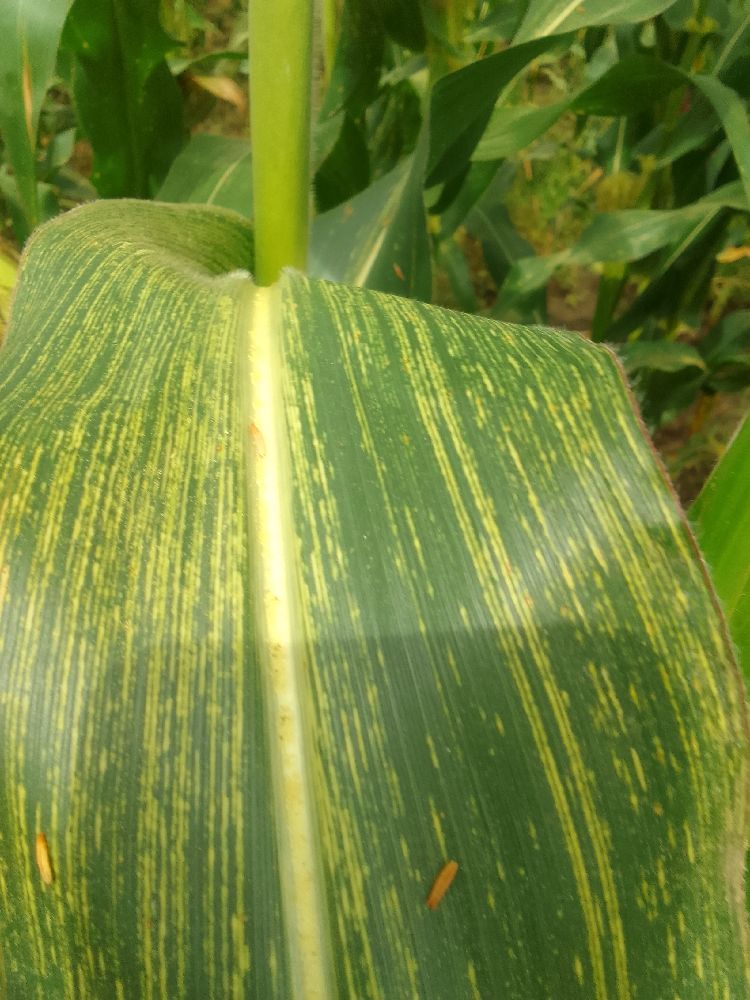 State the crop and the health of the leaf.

maize, maize streak virus
